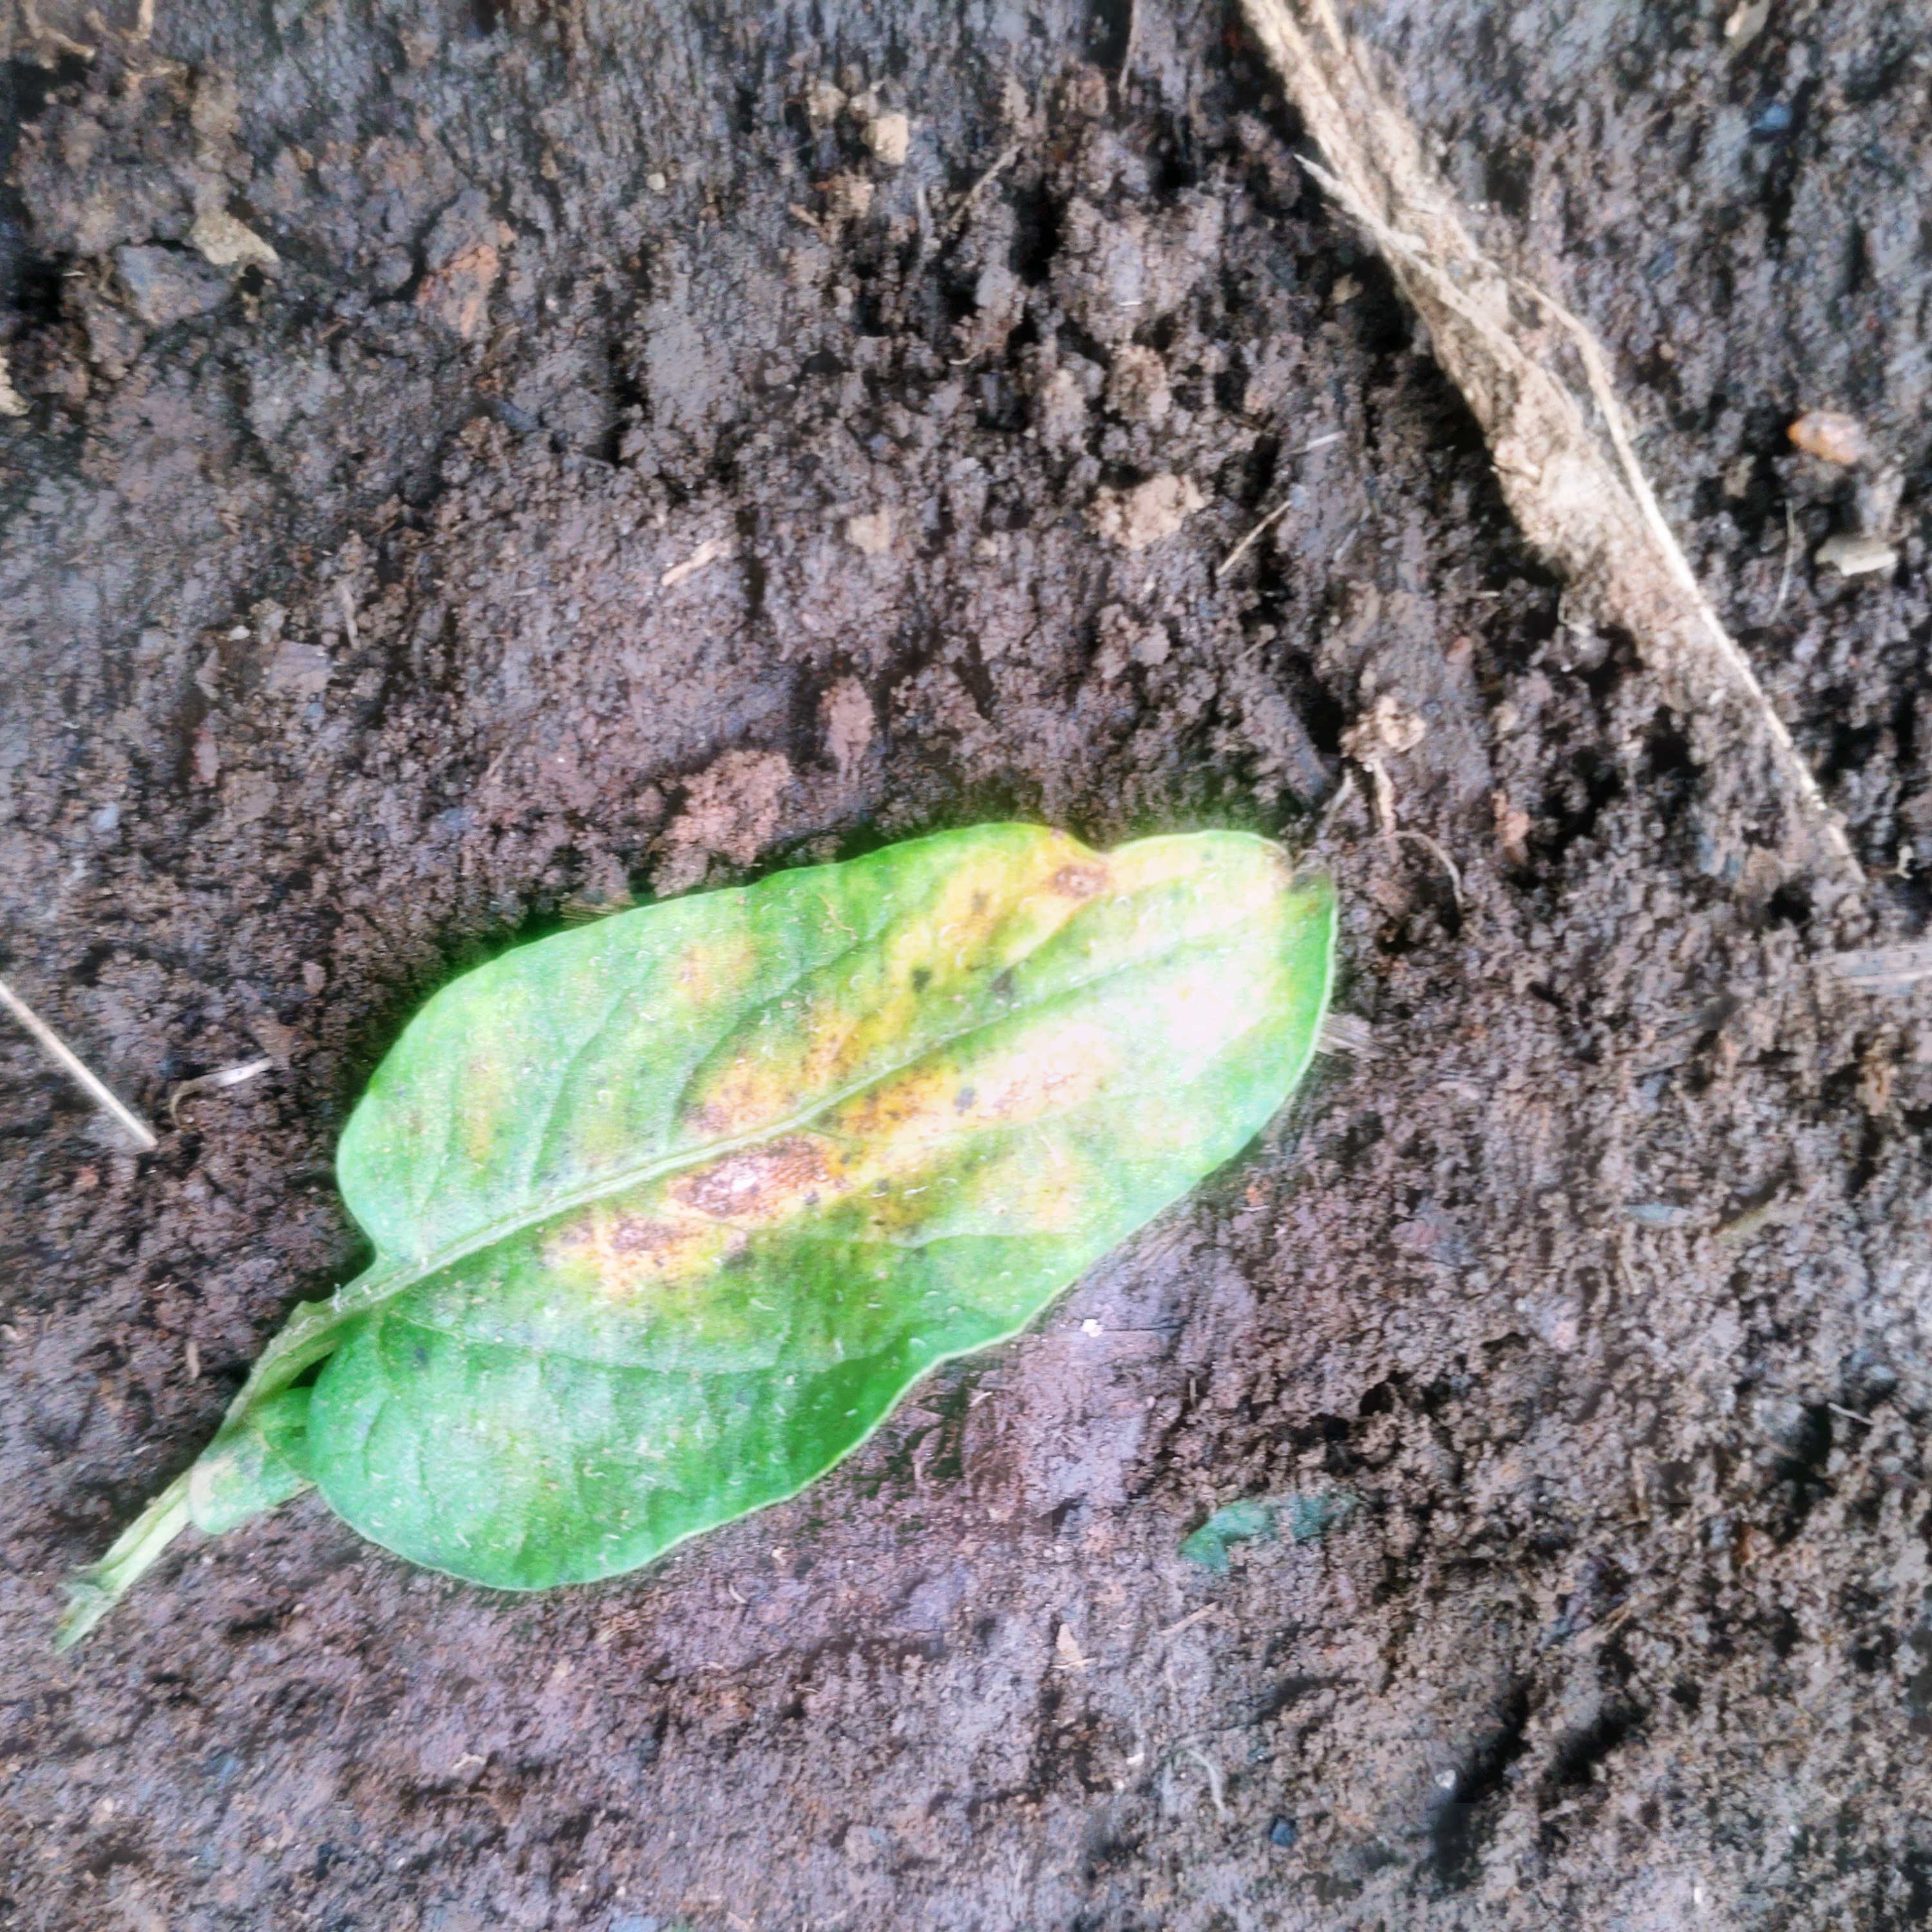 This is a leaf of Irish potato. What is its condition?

late blight
